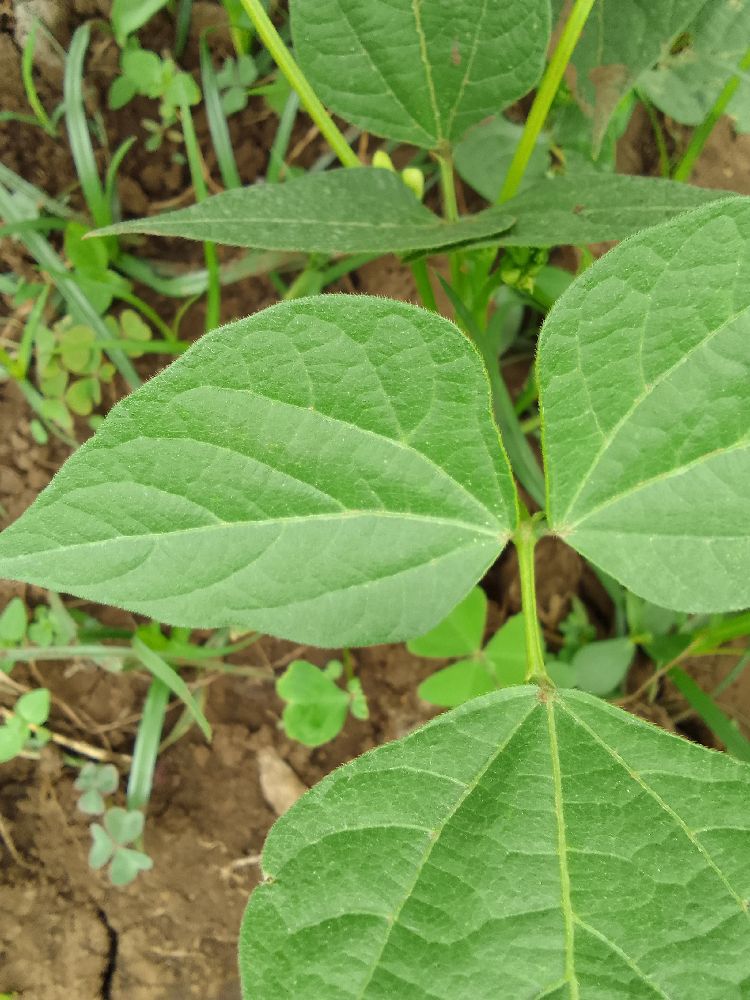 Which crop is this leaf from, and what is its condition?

common bean, healthy
